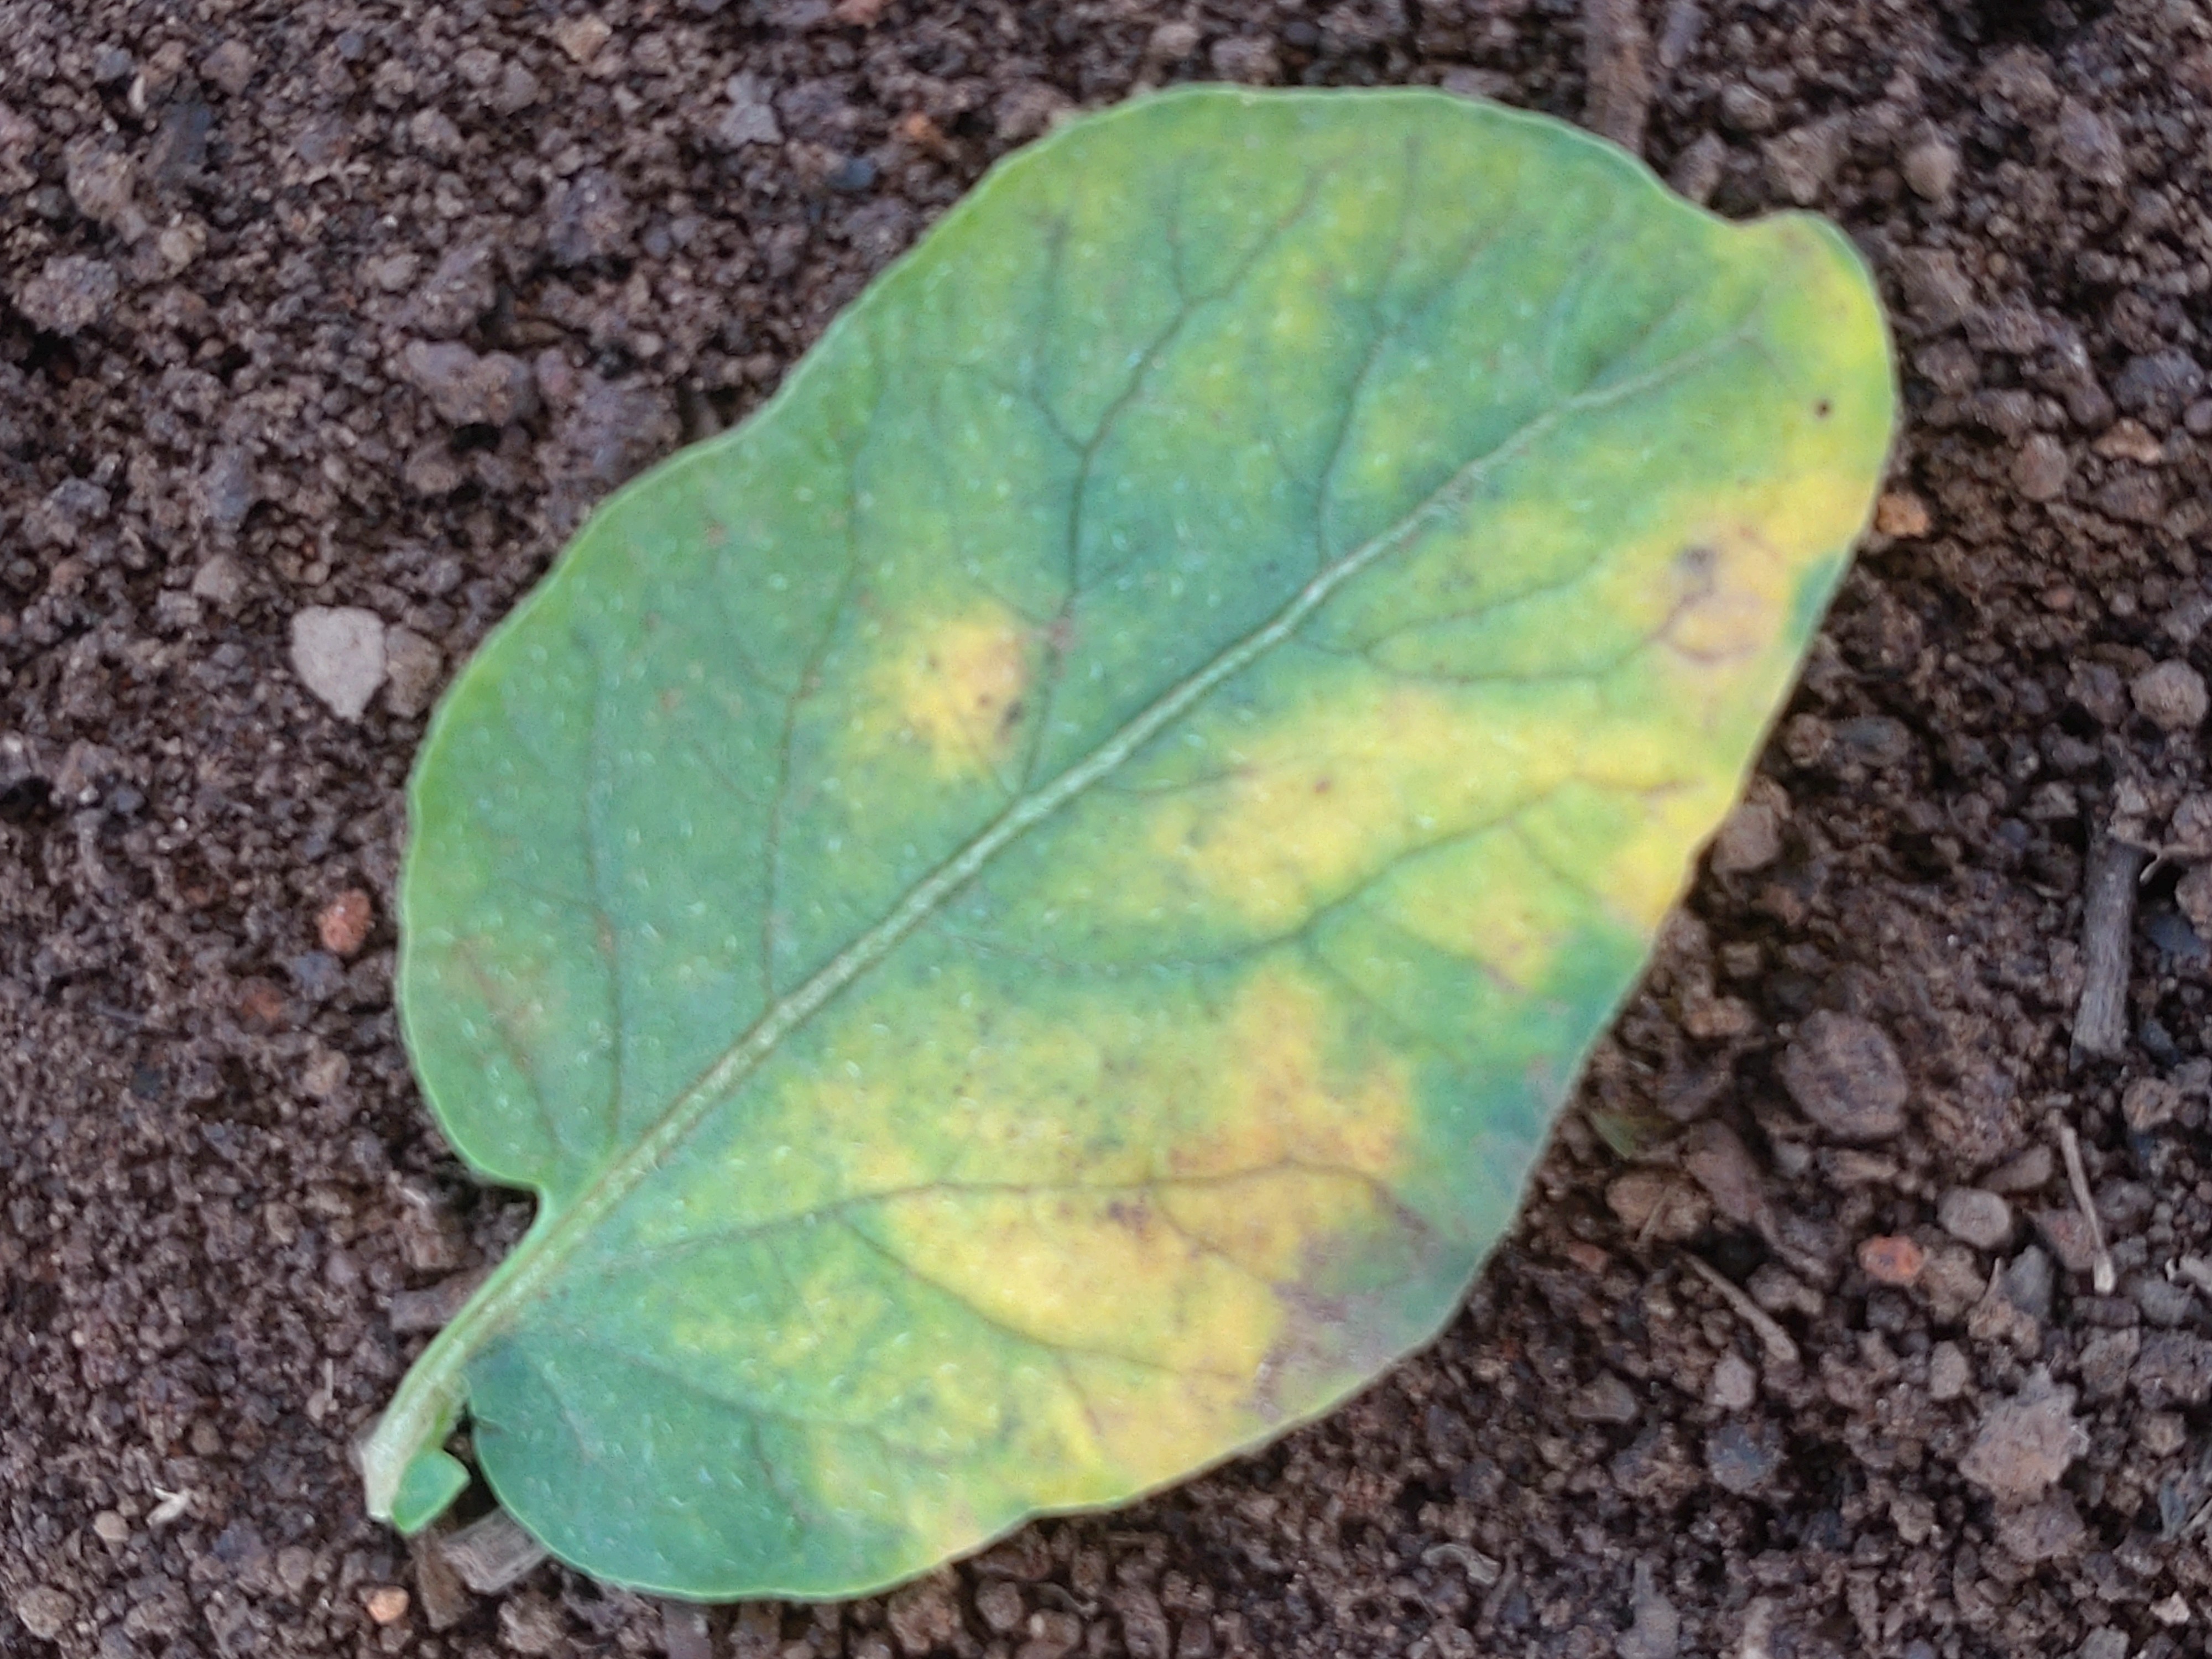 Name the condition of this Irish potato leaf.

late blight
